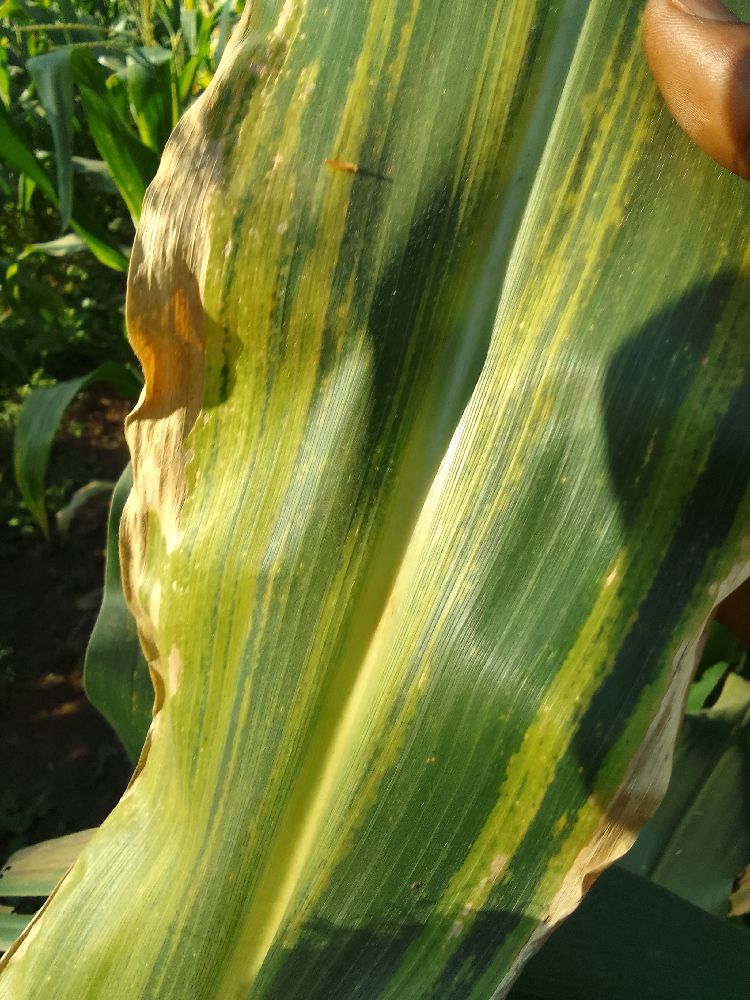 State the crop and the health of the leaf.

maize, maize lethal necrosis
